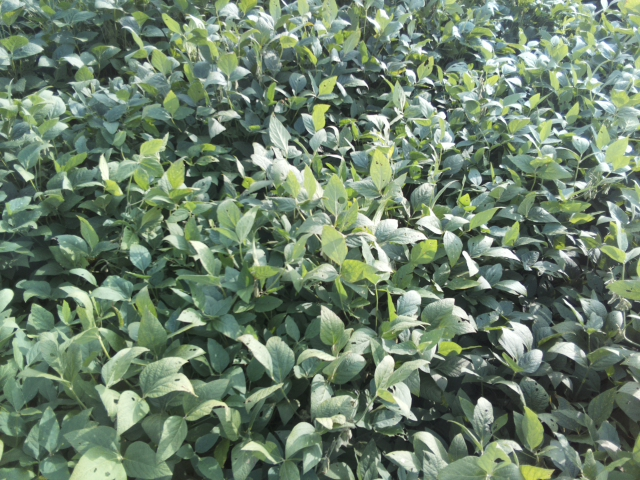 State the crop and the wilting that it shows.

soybean, leaflets folding inward at secondary pulvinus with no turgor loss in leaflets or petioles
